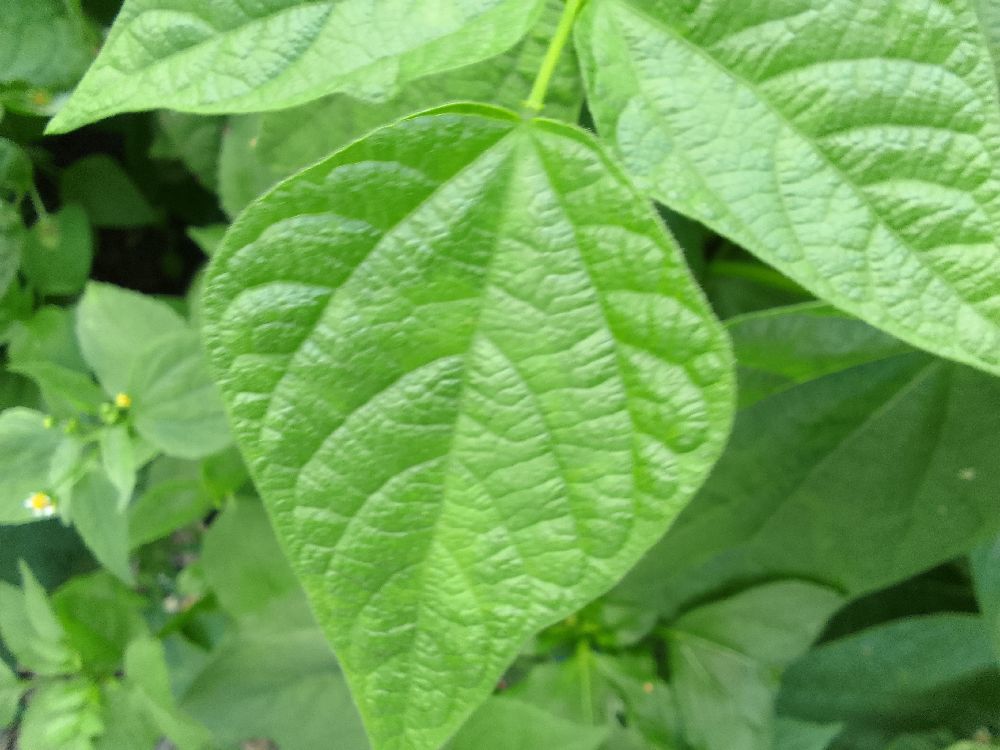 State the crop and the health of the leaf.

common bean, healthy
